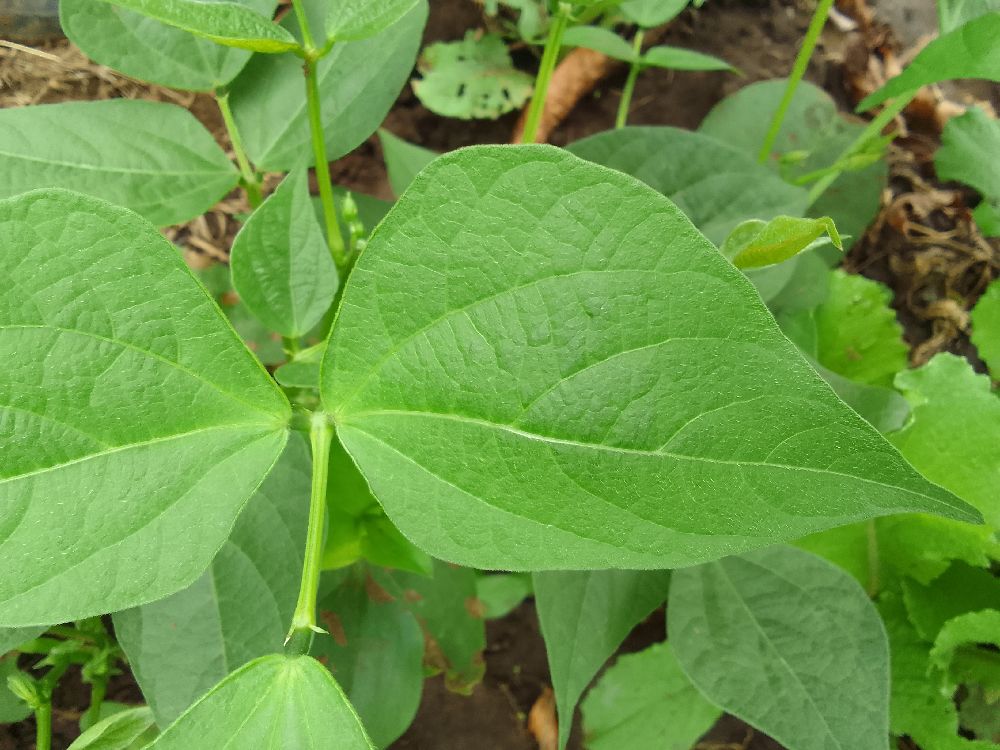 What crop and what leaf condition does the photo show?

common bean, healthy
